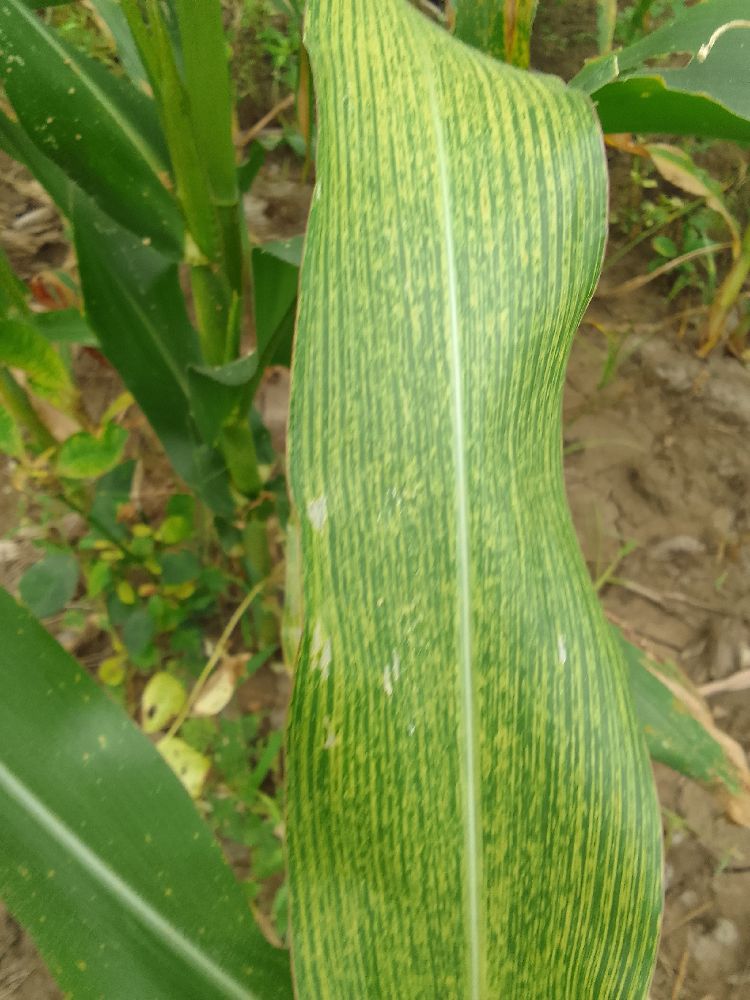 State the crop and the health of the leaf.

maize, maize streak virus
